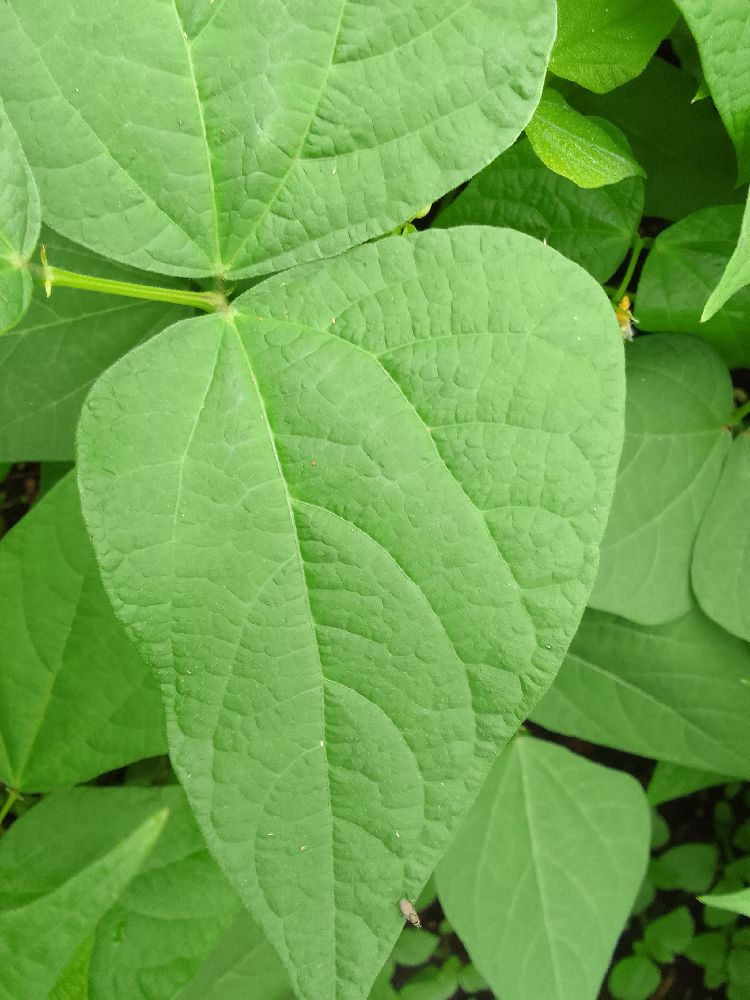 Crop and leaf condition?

common bean, healthy
